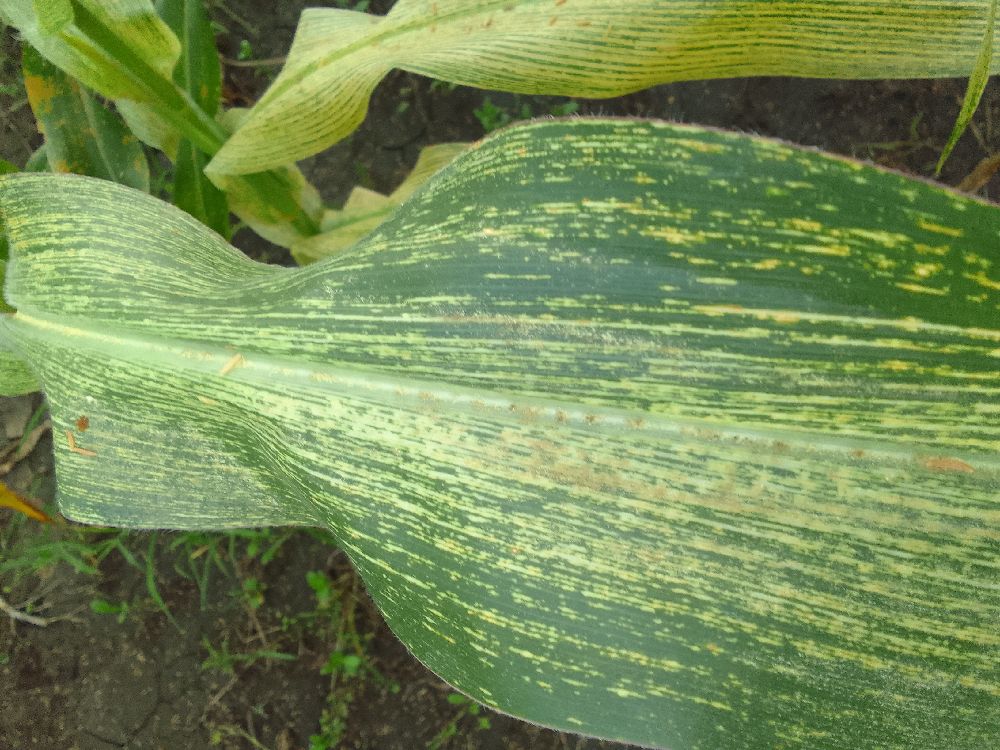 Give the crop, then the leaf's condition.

maize, maize streak virus
